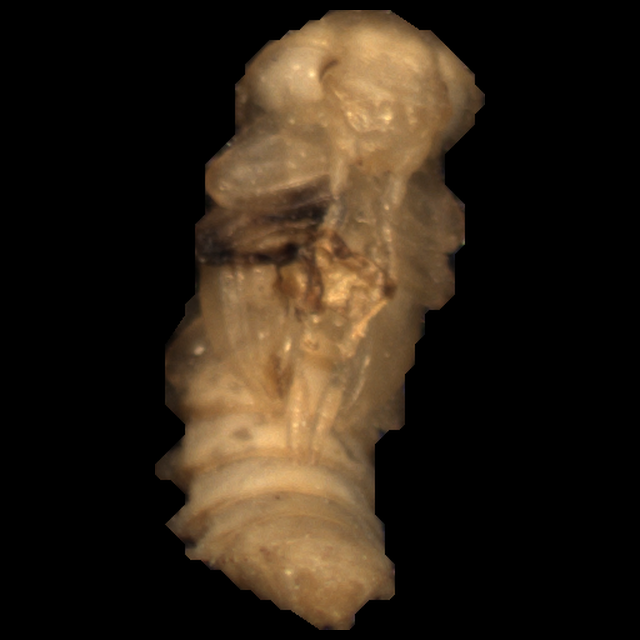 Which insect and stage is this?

mealworm pupa
